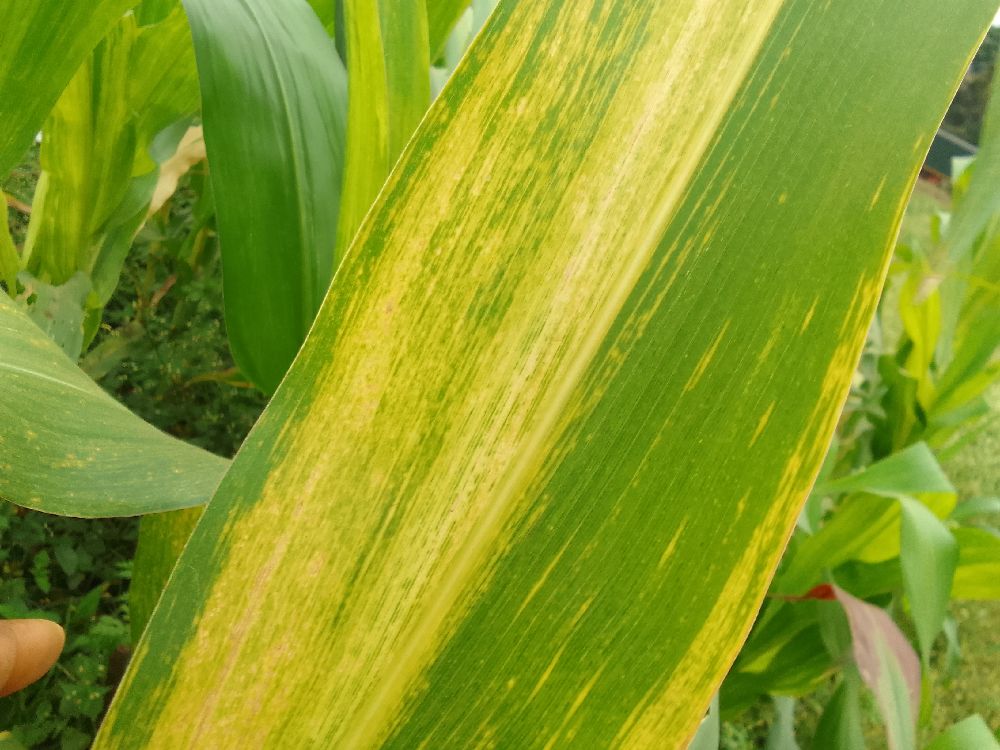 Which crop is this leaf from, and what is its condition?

maize, maize lethal necrosis
